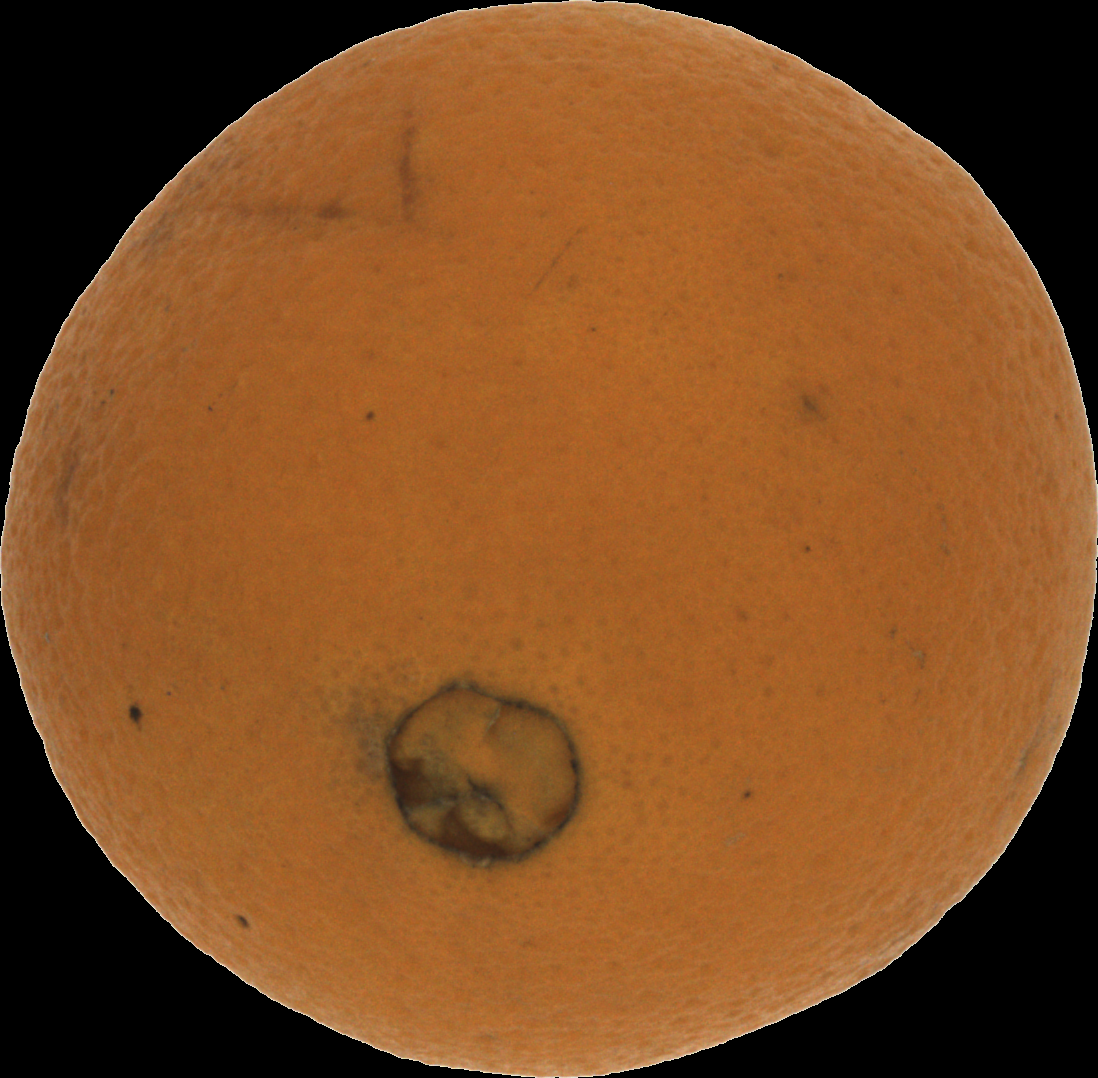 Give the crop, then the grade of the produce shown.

orange, bad
